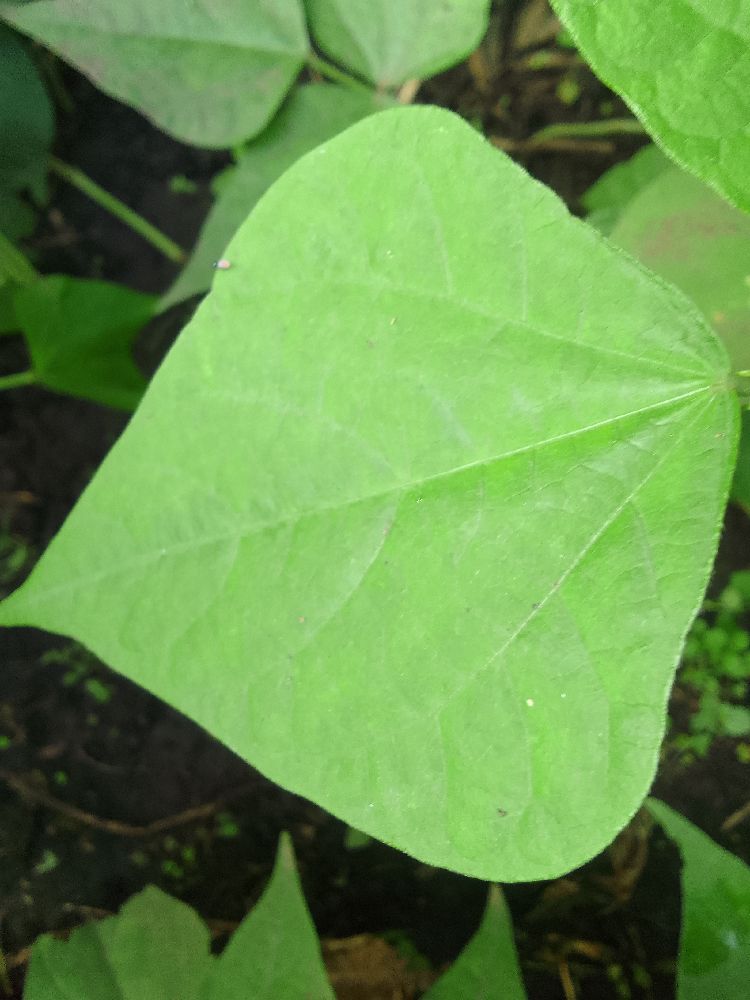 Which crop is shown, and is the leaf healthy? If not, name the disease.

common bean, healthy
